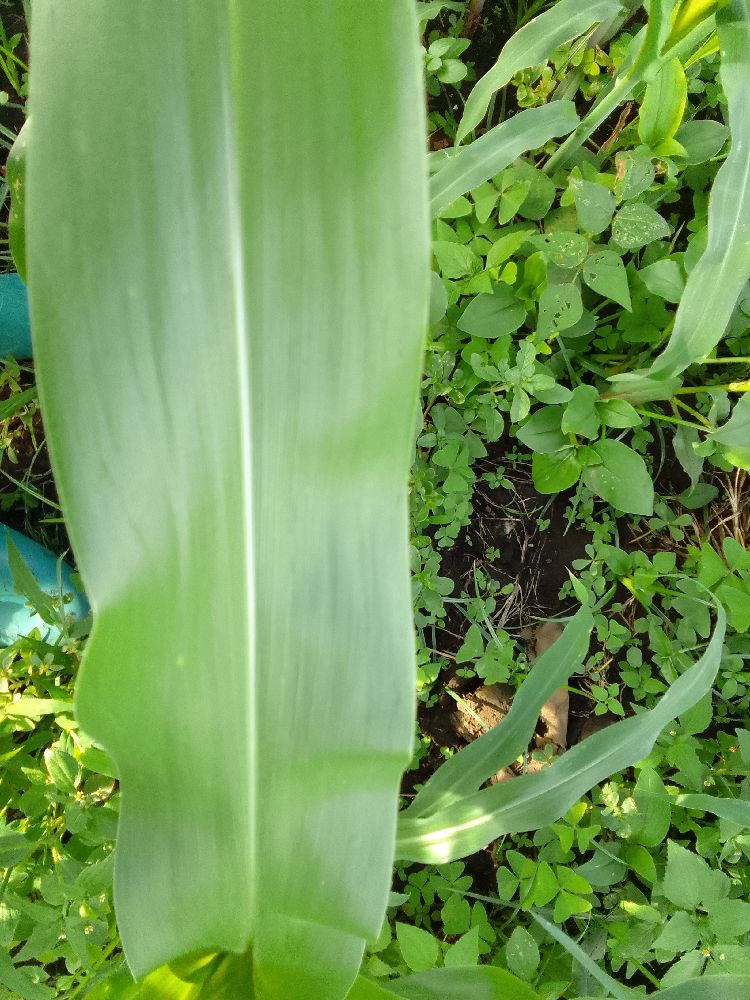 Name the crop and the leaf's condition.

maize, healthy
